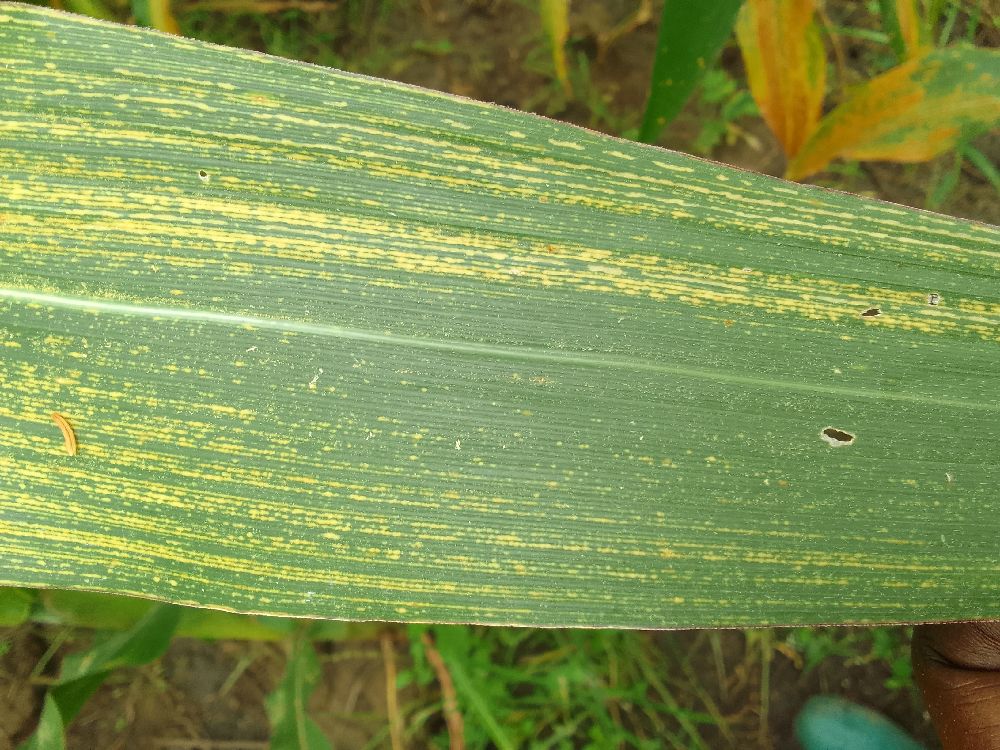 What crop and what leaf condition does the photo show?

maize, maize streak virus
